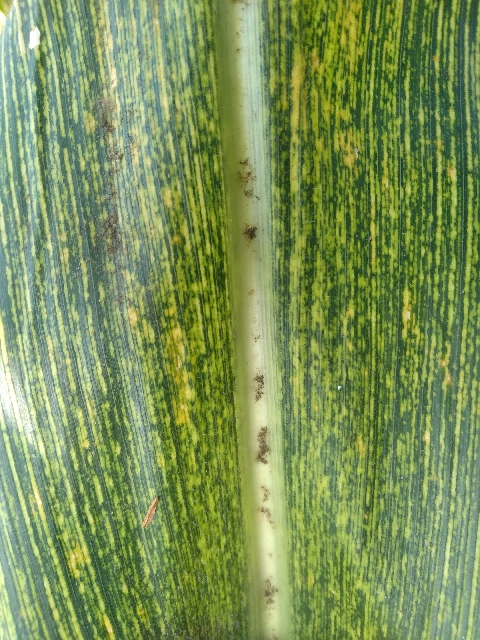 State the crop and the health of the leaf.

maize, maize streak virus
